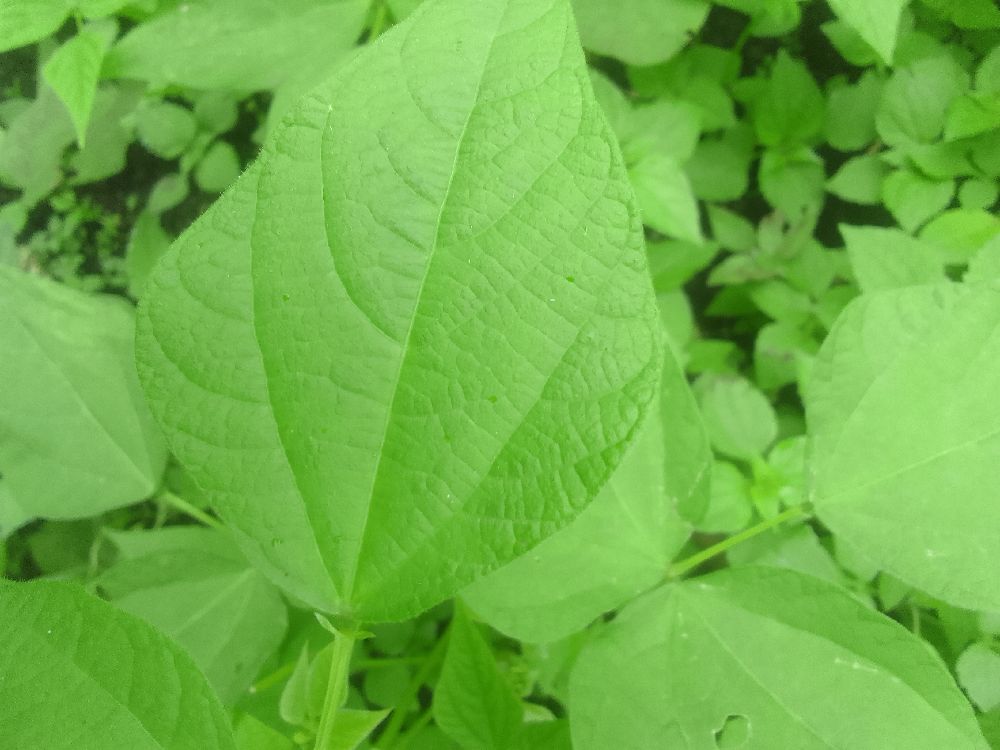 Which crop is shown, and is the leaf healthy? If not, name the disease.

common bean, healthy
